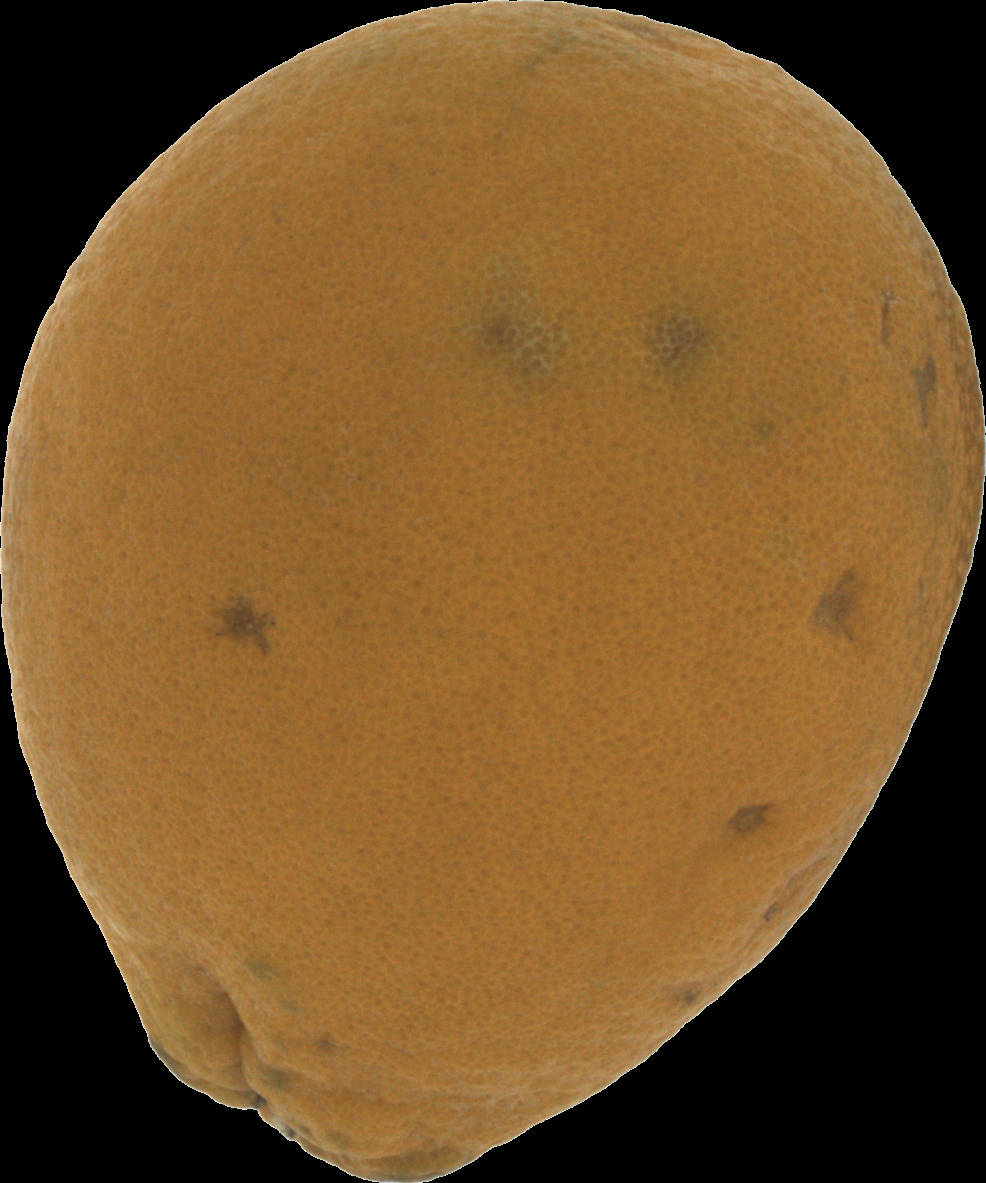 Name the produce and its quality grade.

orange, bad
